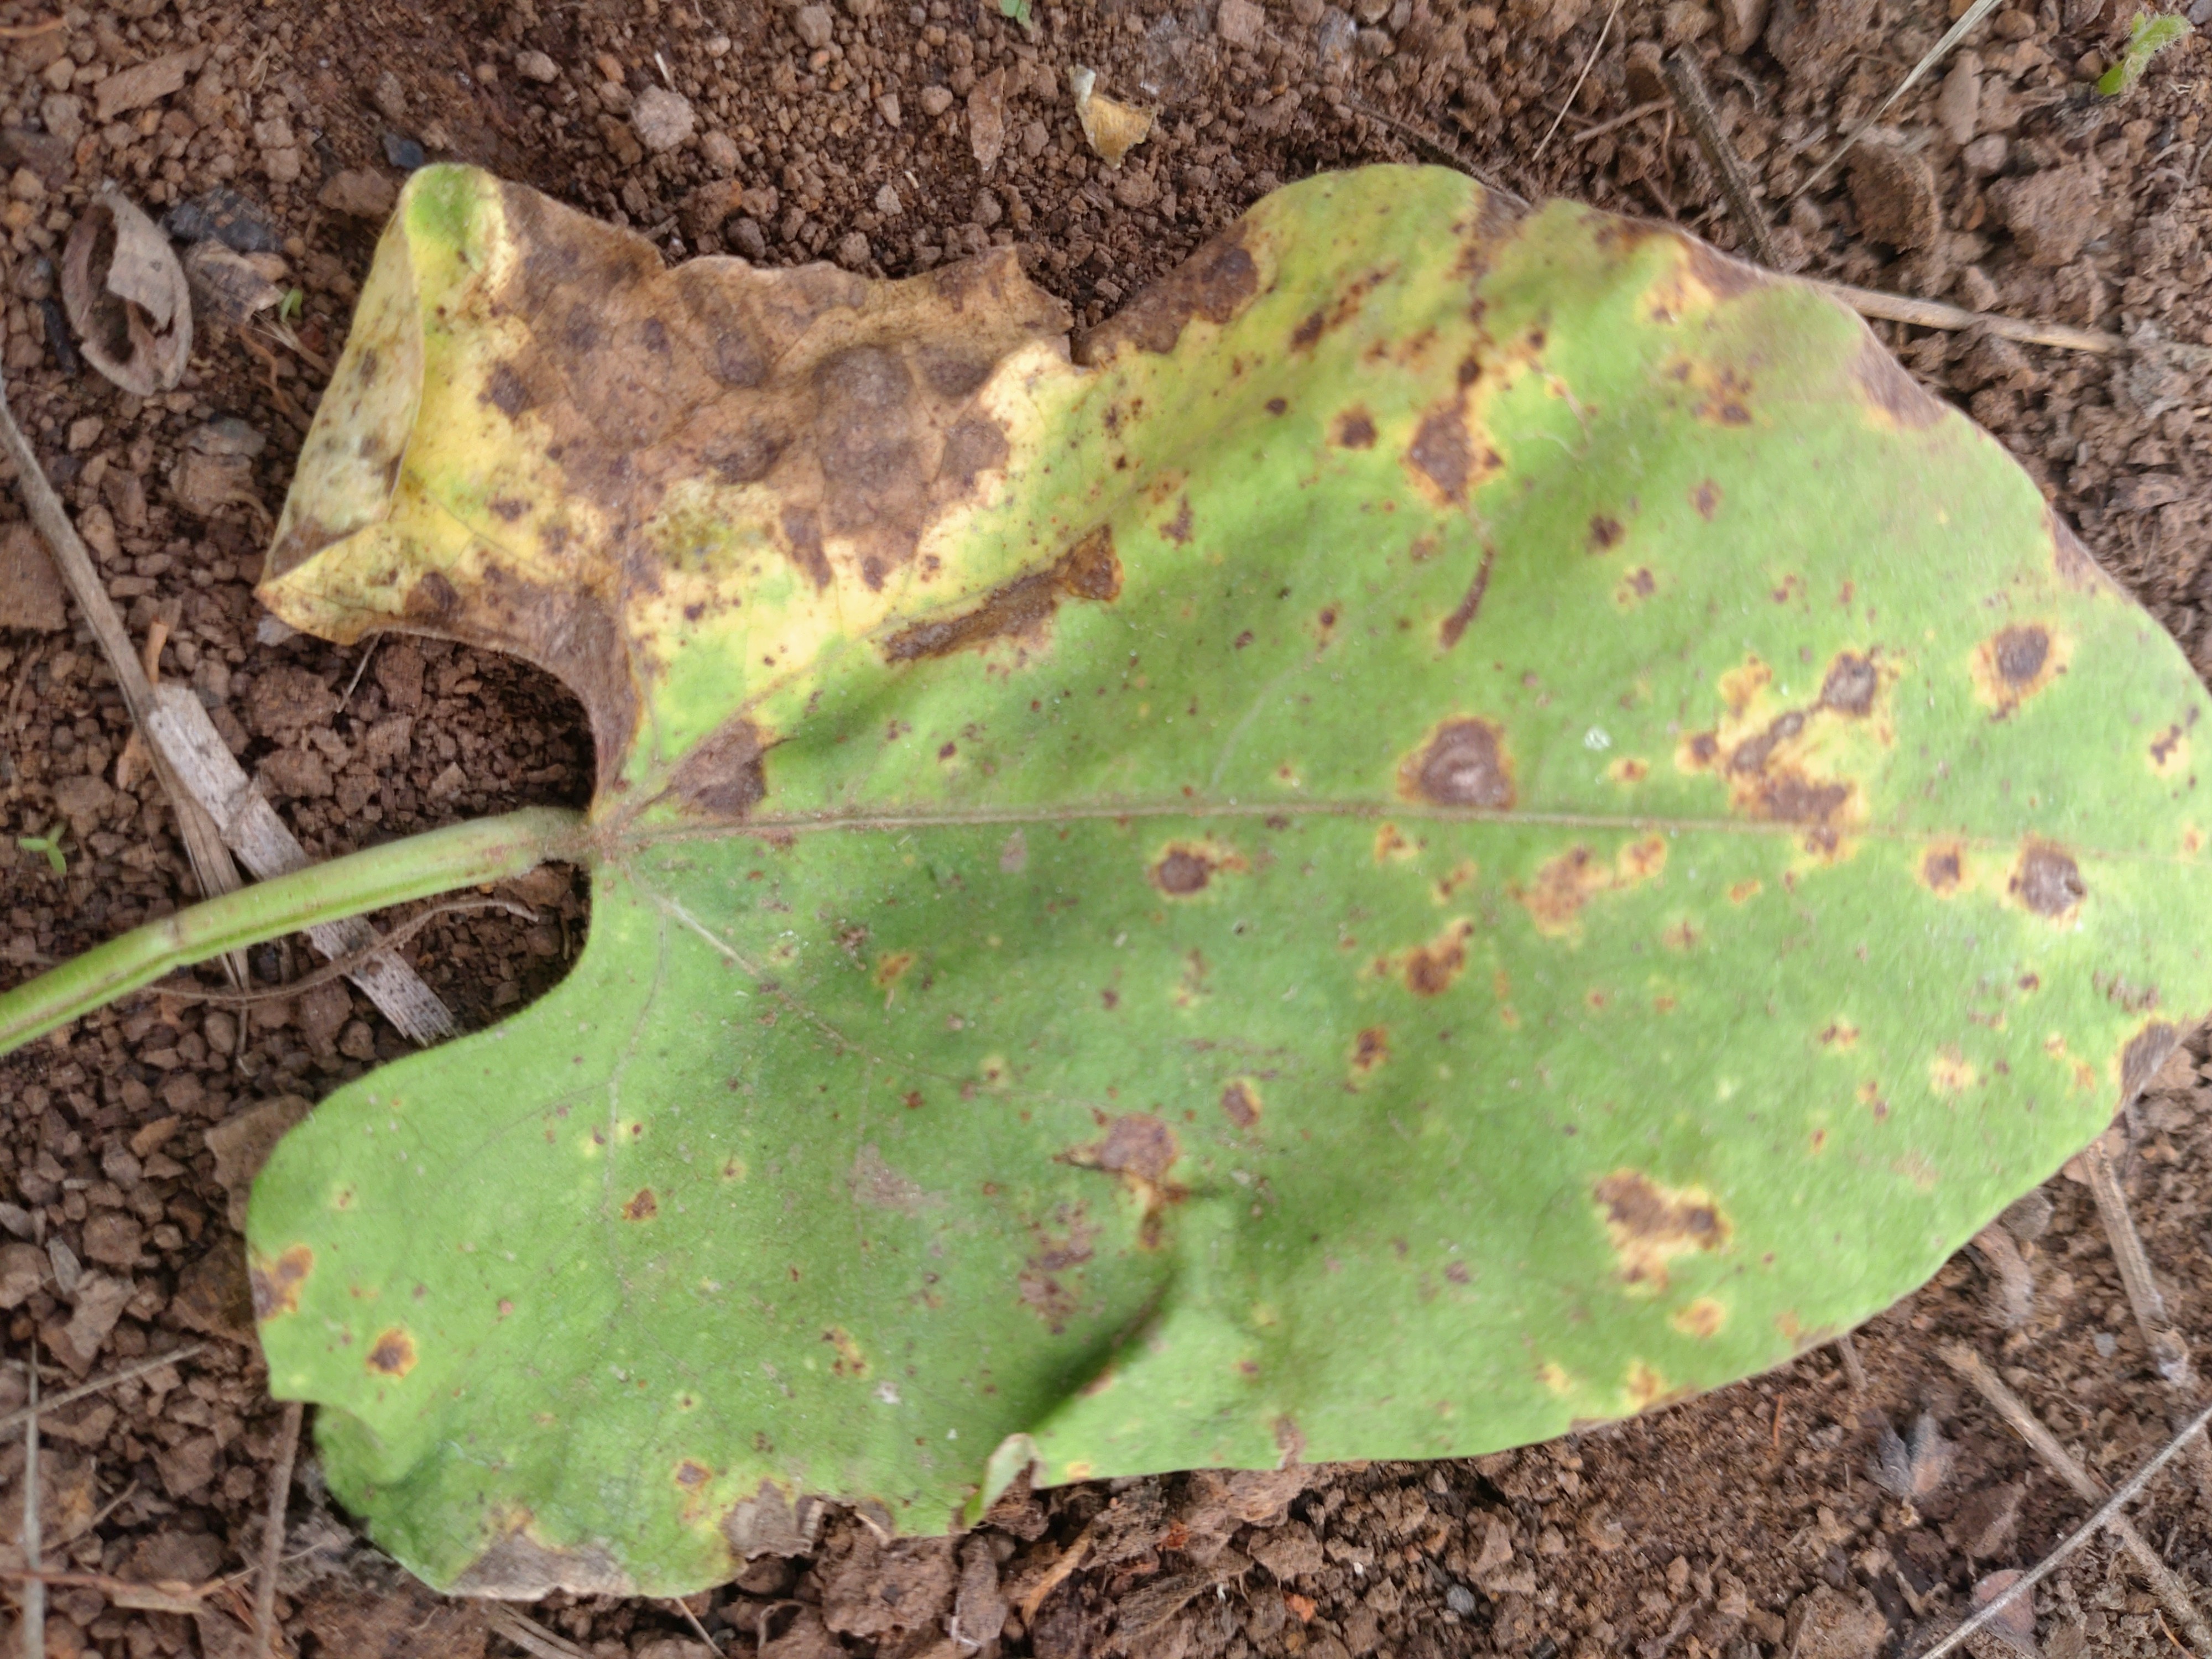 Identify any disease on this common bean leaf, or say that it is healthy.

rust
